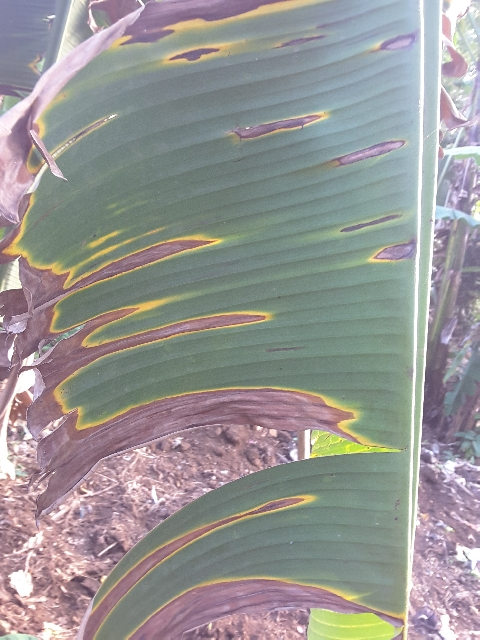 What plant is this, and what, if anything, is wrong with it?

banana, fusarium wilt race 1
